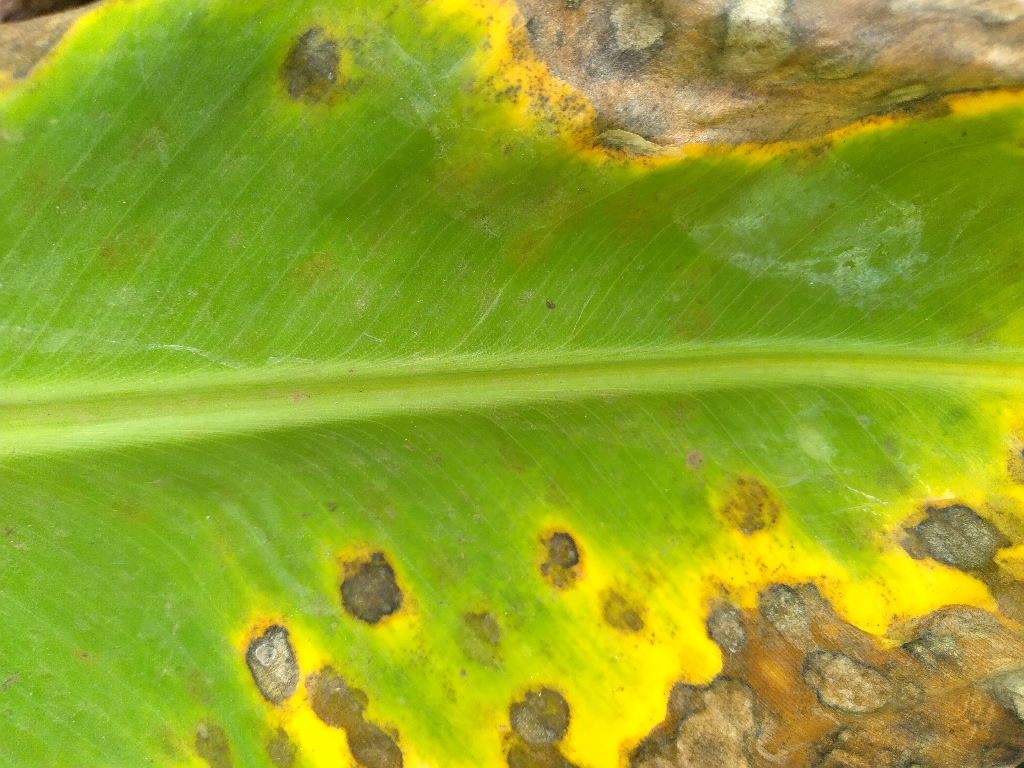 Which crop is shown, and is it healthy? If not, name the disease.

banana, black sigatoka
